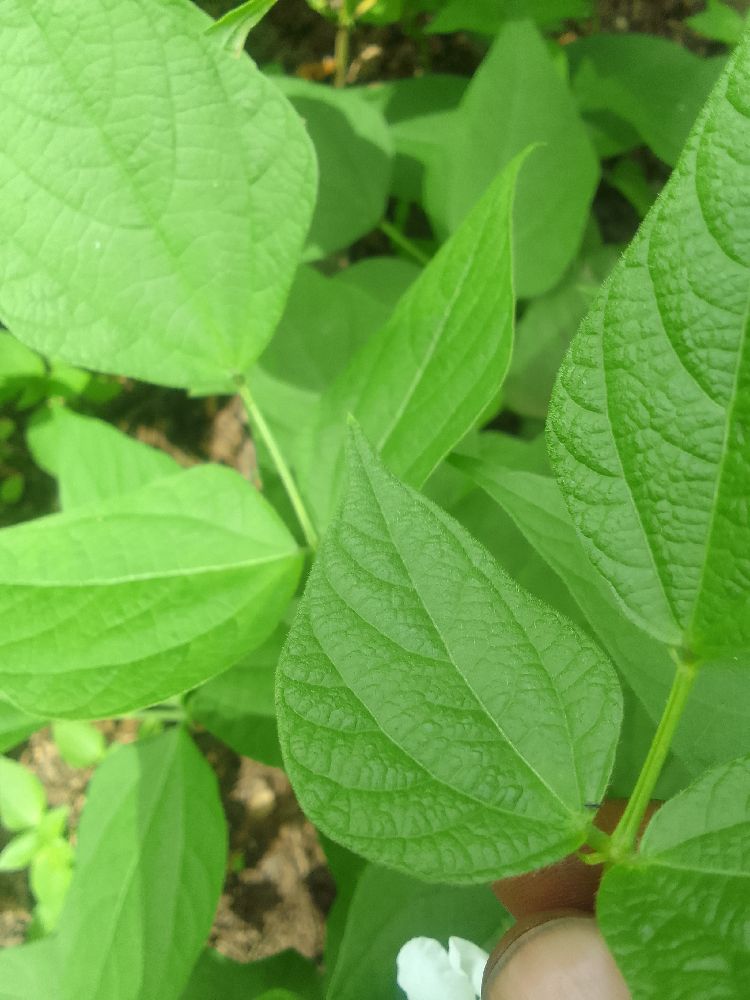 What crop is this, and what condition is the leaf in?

common bean, healthy
